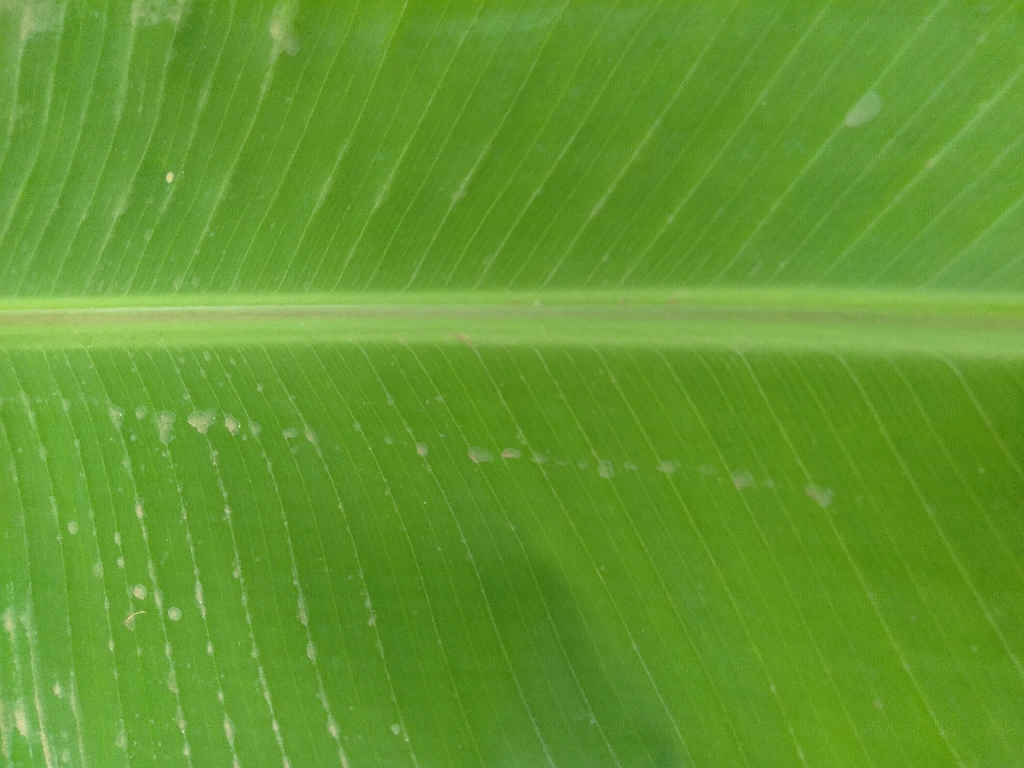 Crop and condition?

banana, healthy
